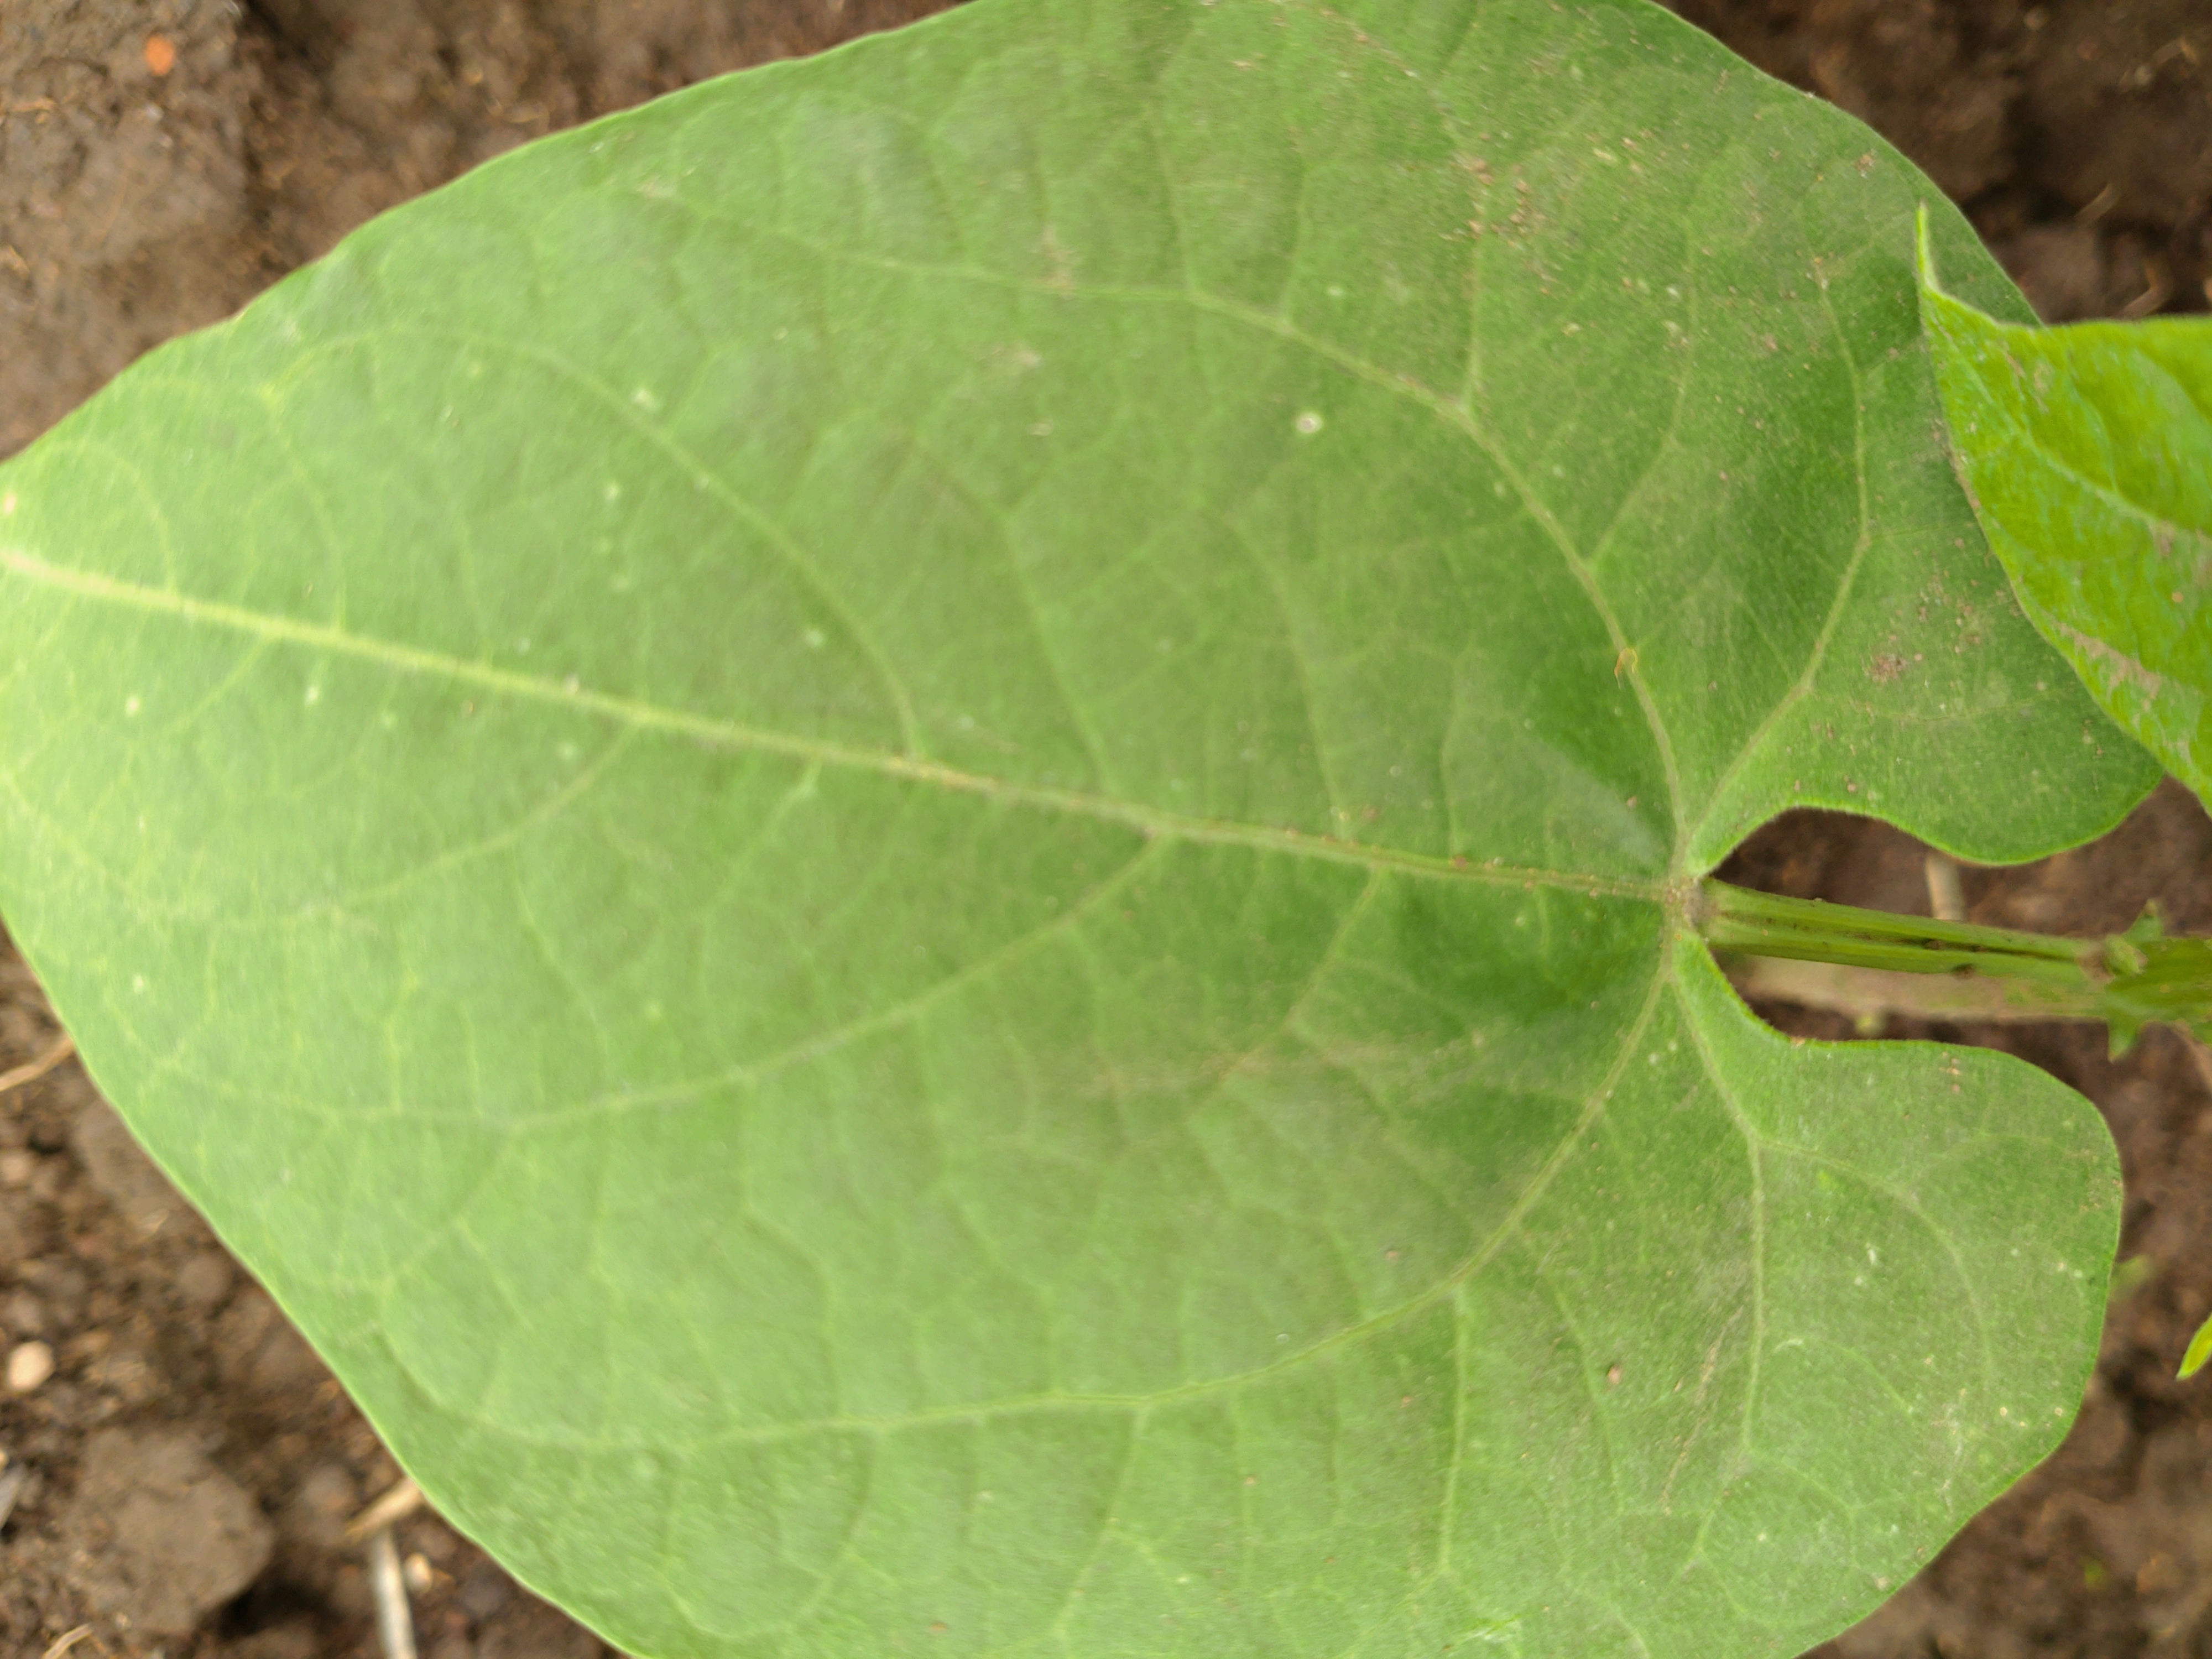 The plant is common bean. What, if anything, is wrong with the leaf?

healthy
